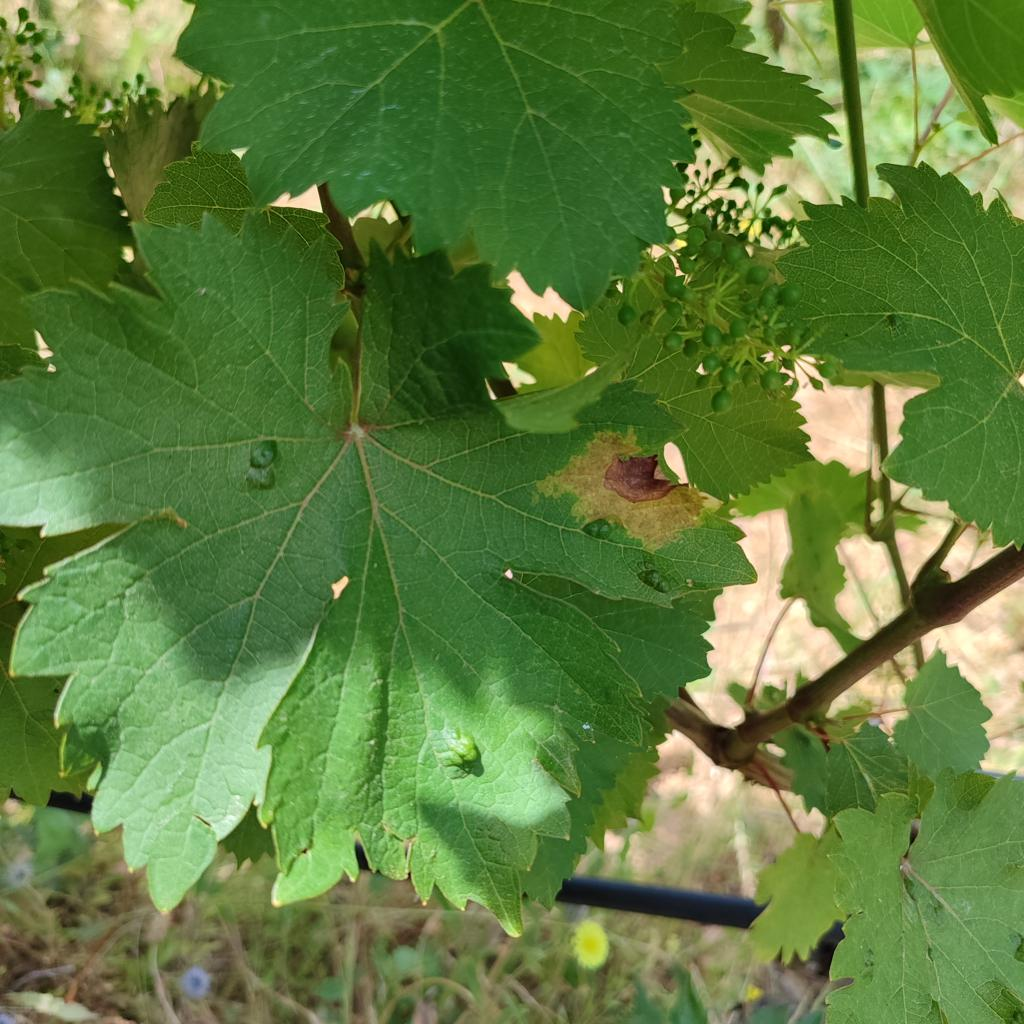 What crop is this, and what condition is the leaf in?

grapevine, downy mildew
